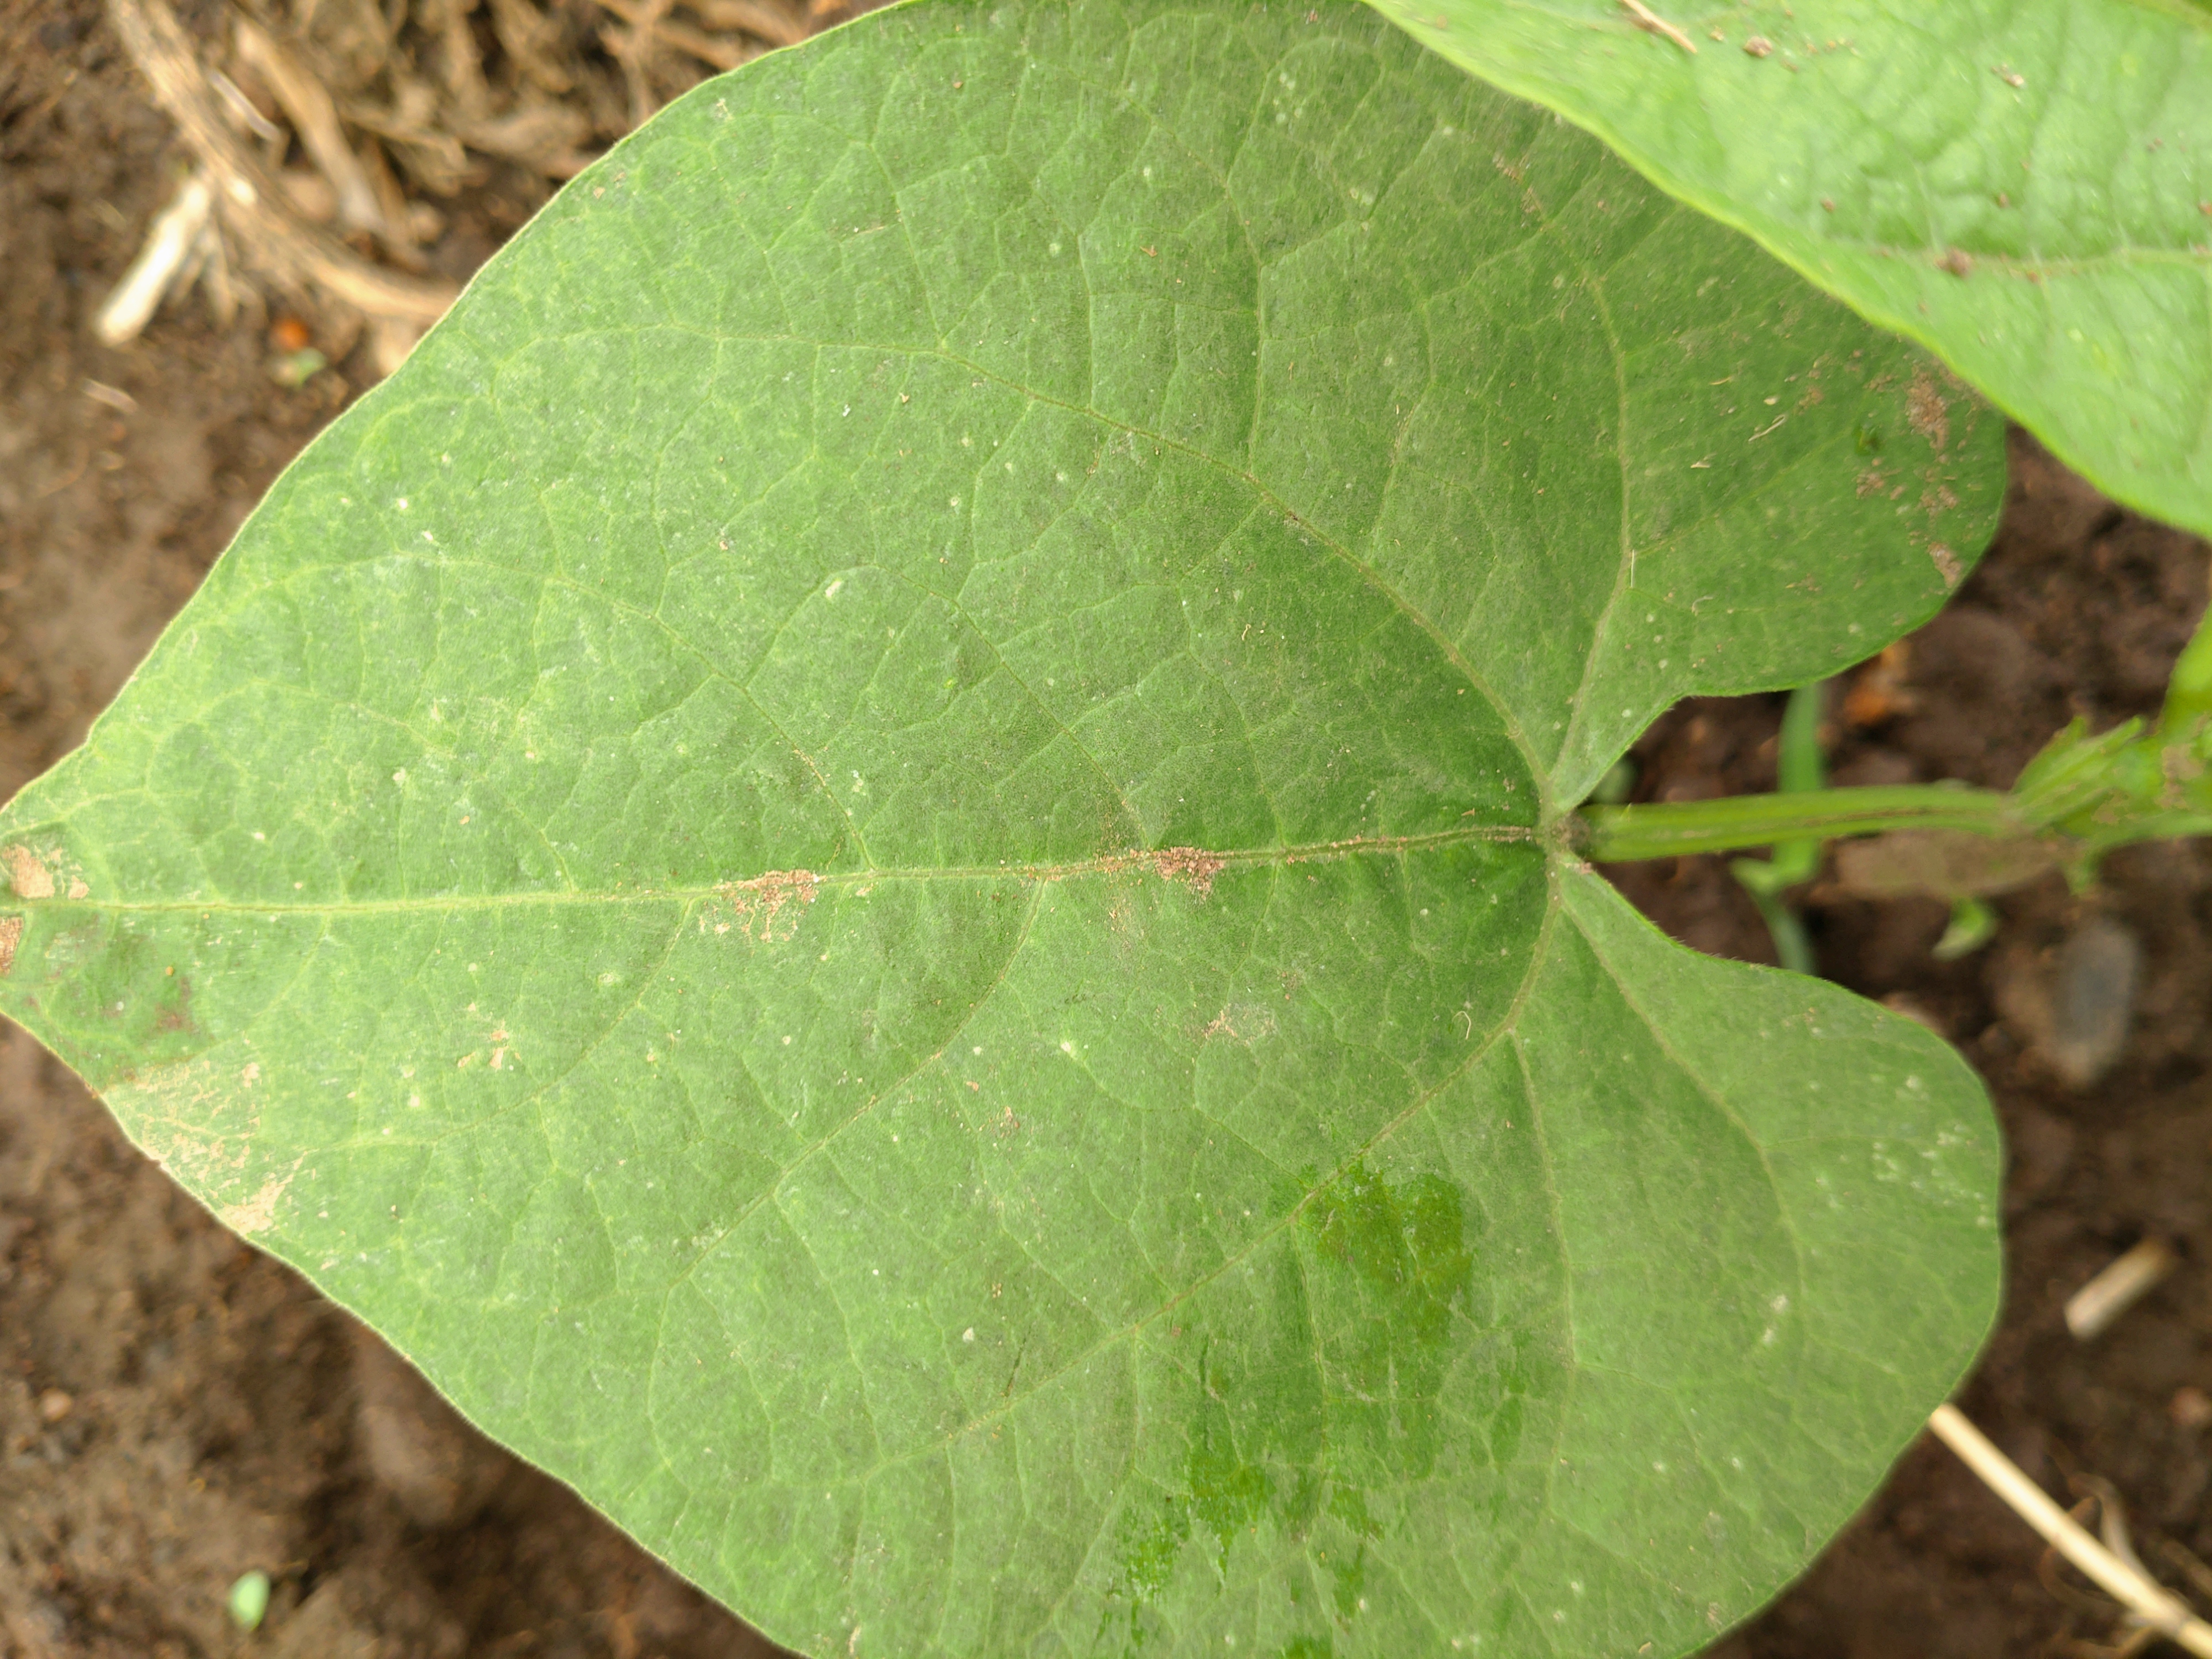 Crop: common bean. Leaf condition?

healthy
